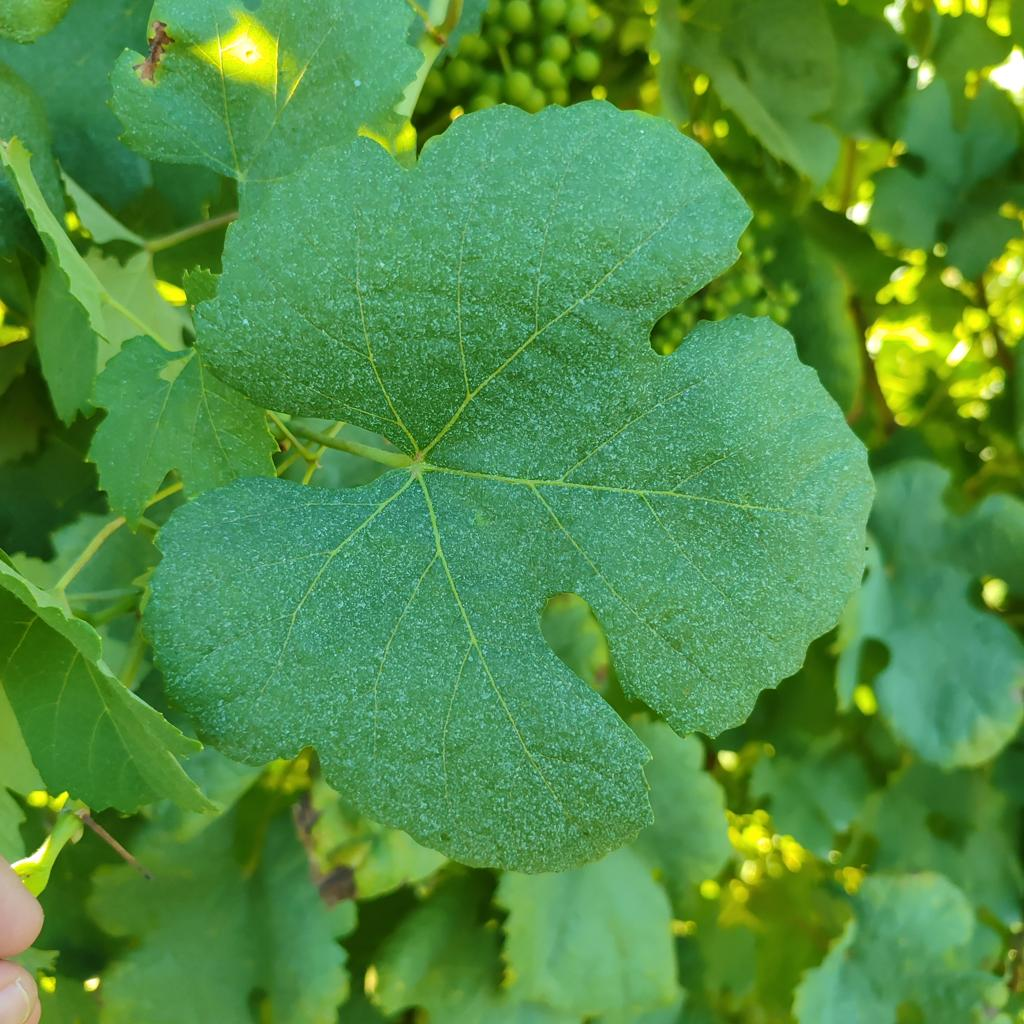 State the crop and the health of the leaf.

grapevine, healthy
